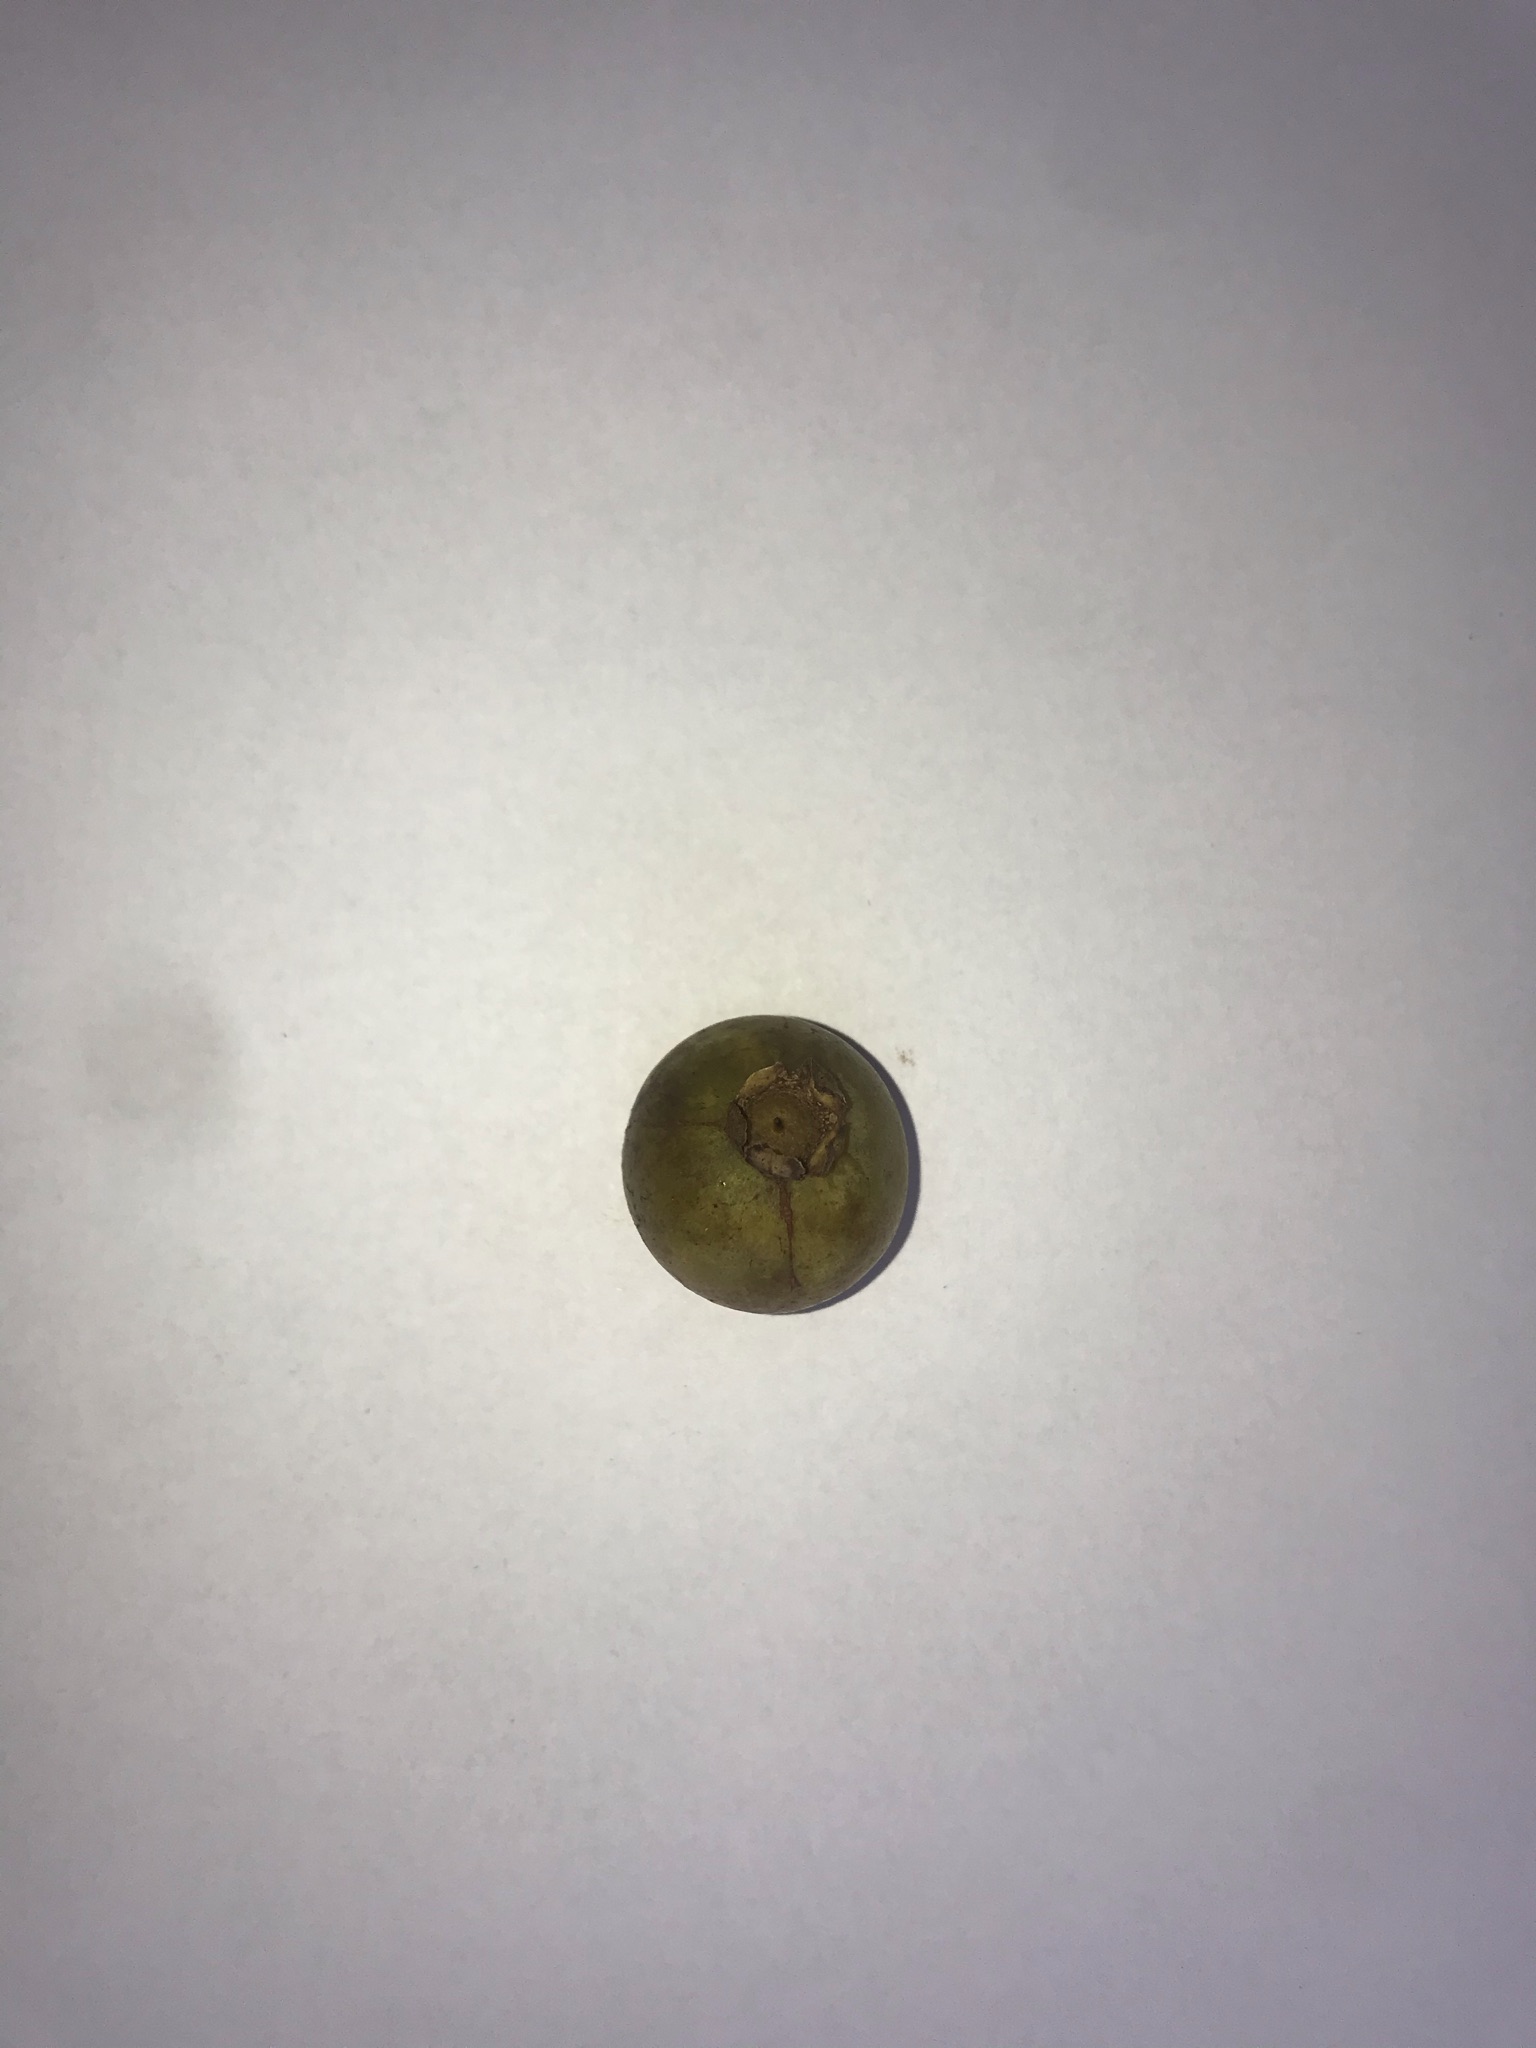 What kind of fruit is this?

gabiroba
